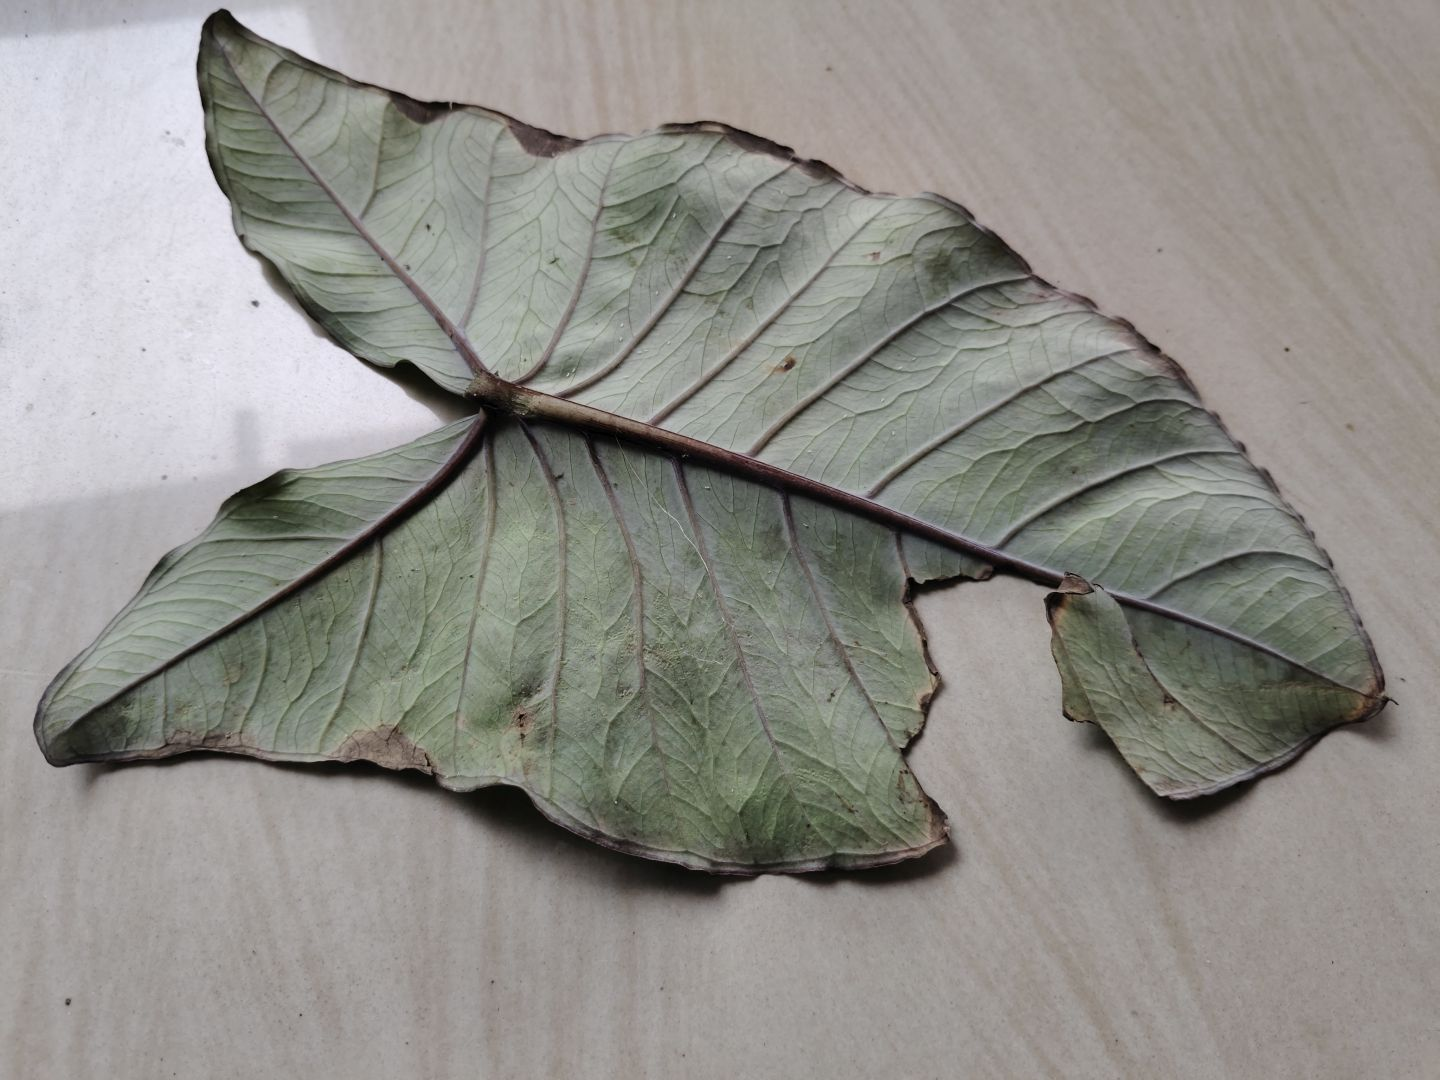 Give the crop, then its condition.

taro, leaf blight
